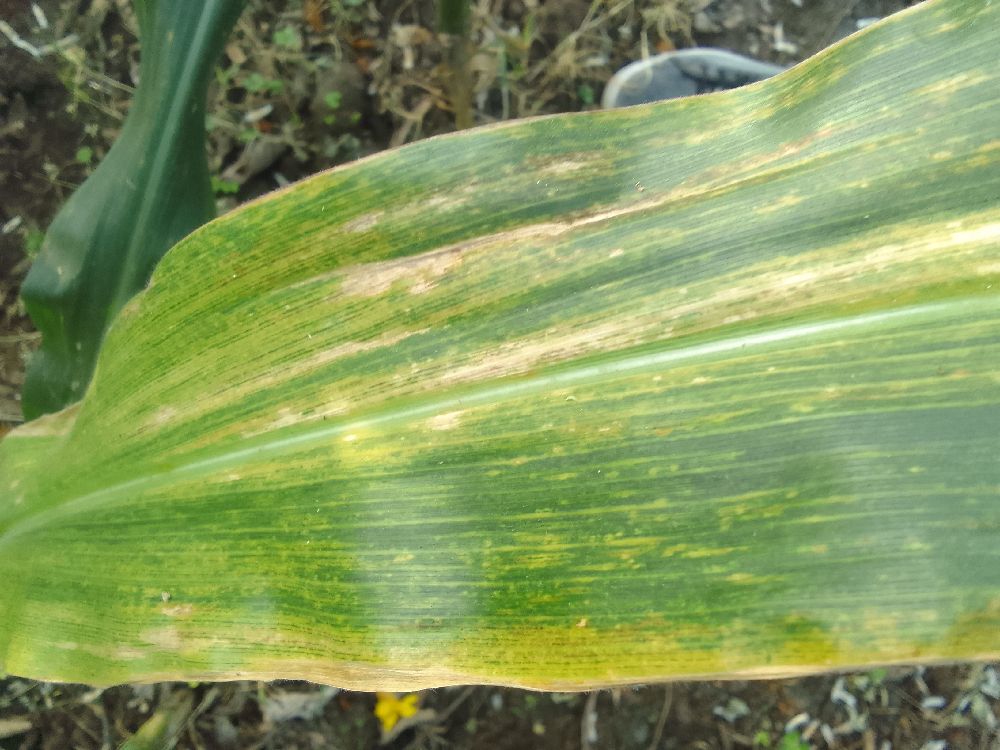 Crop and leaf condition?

maize, maize lethal necrosis
